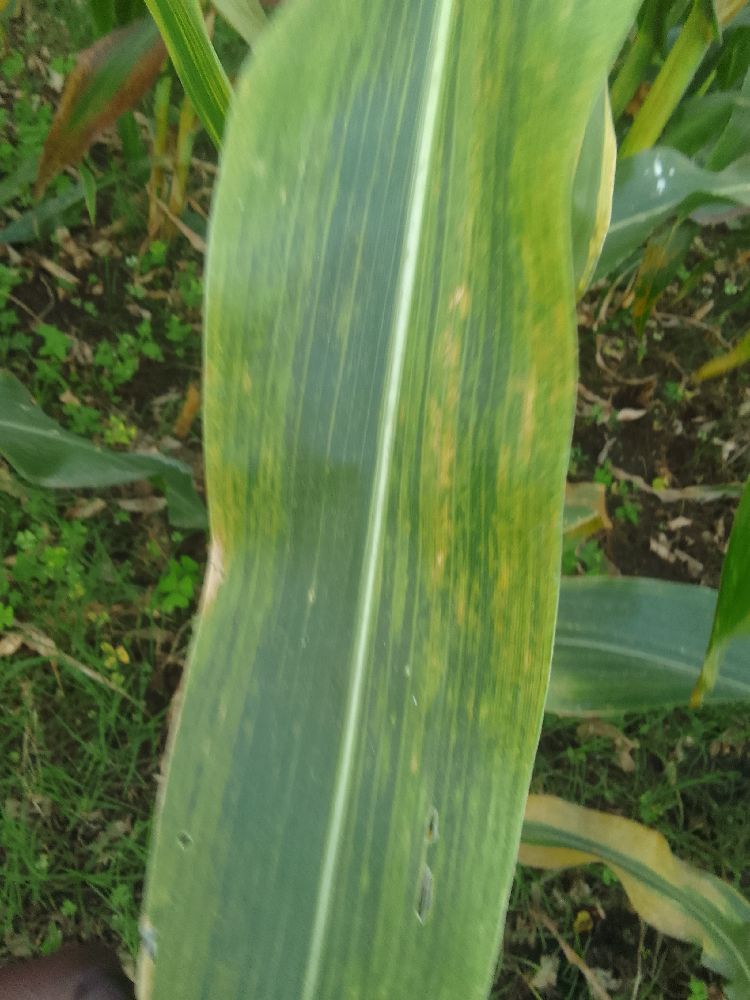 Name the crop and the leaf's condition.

maize, maize lethal necrosis
